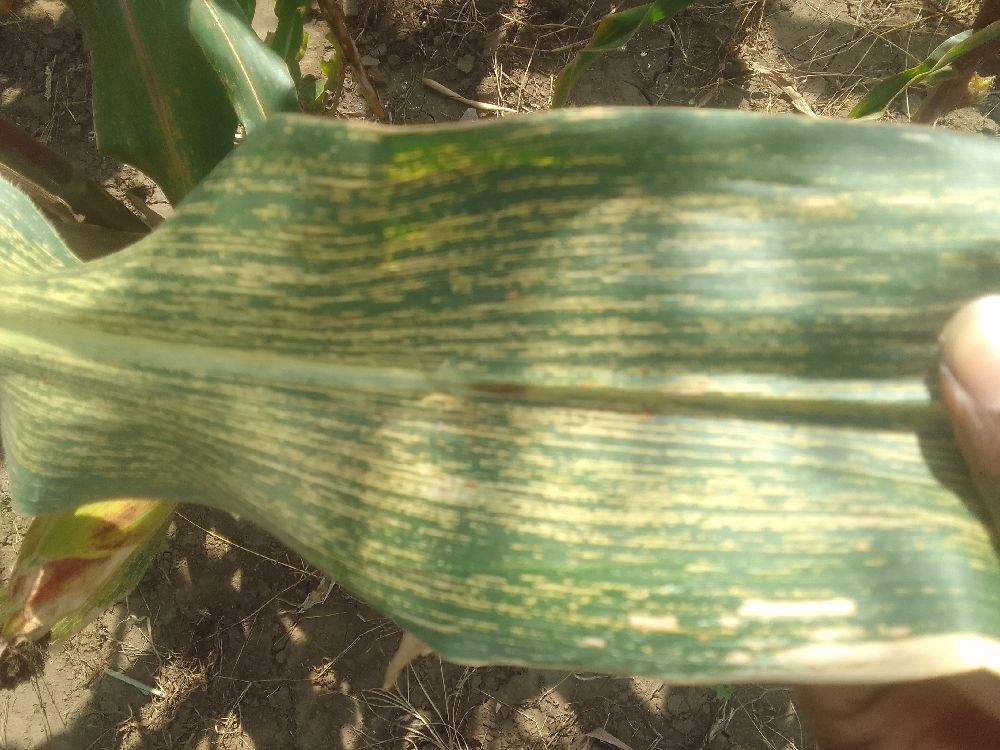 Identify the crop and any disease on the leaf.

maize, maize streak virus
